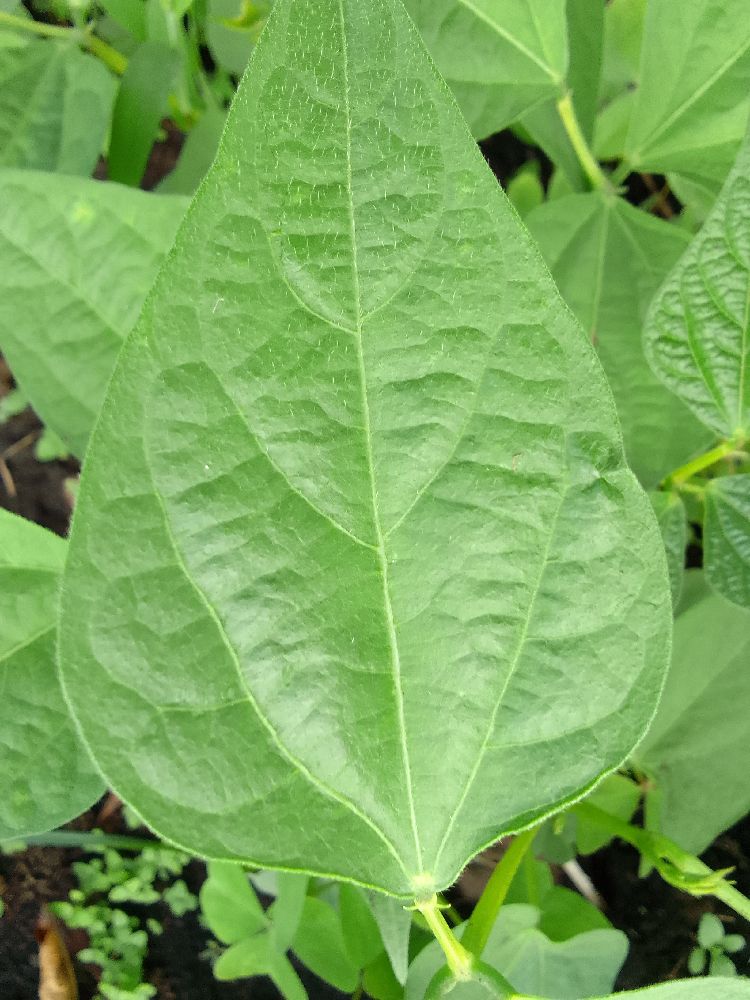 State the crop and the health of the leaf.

common bean, healthy
